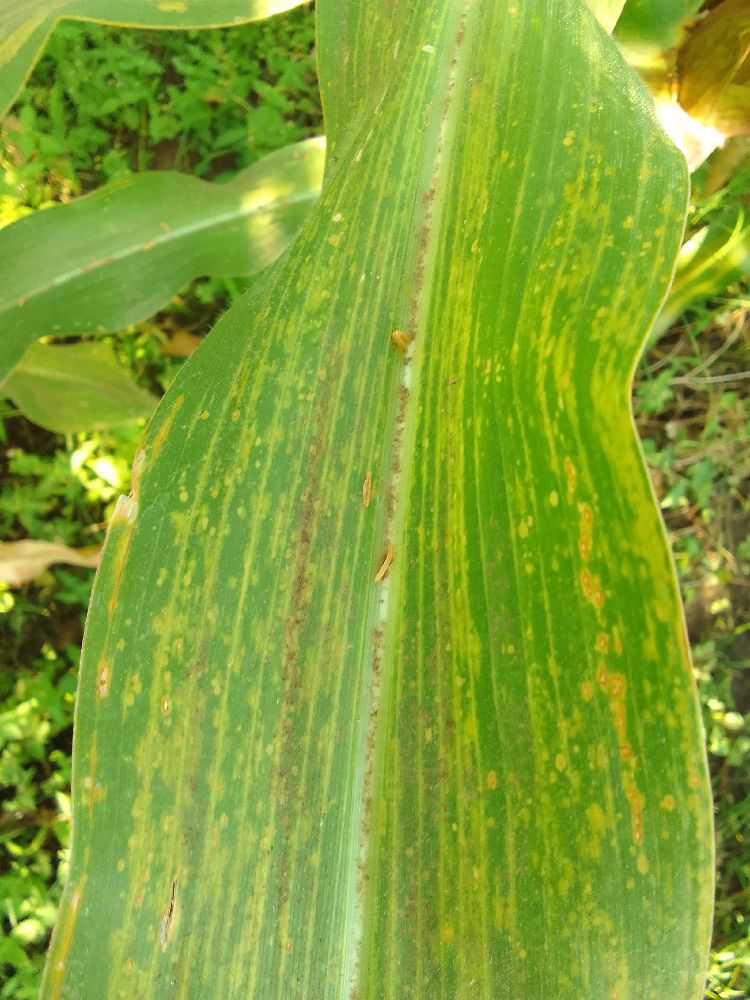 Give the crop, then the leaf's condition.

maize, maize lethal necrosis
